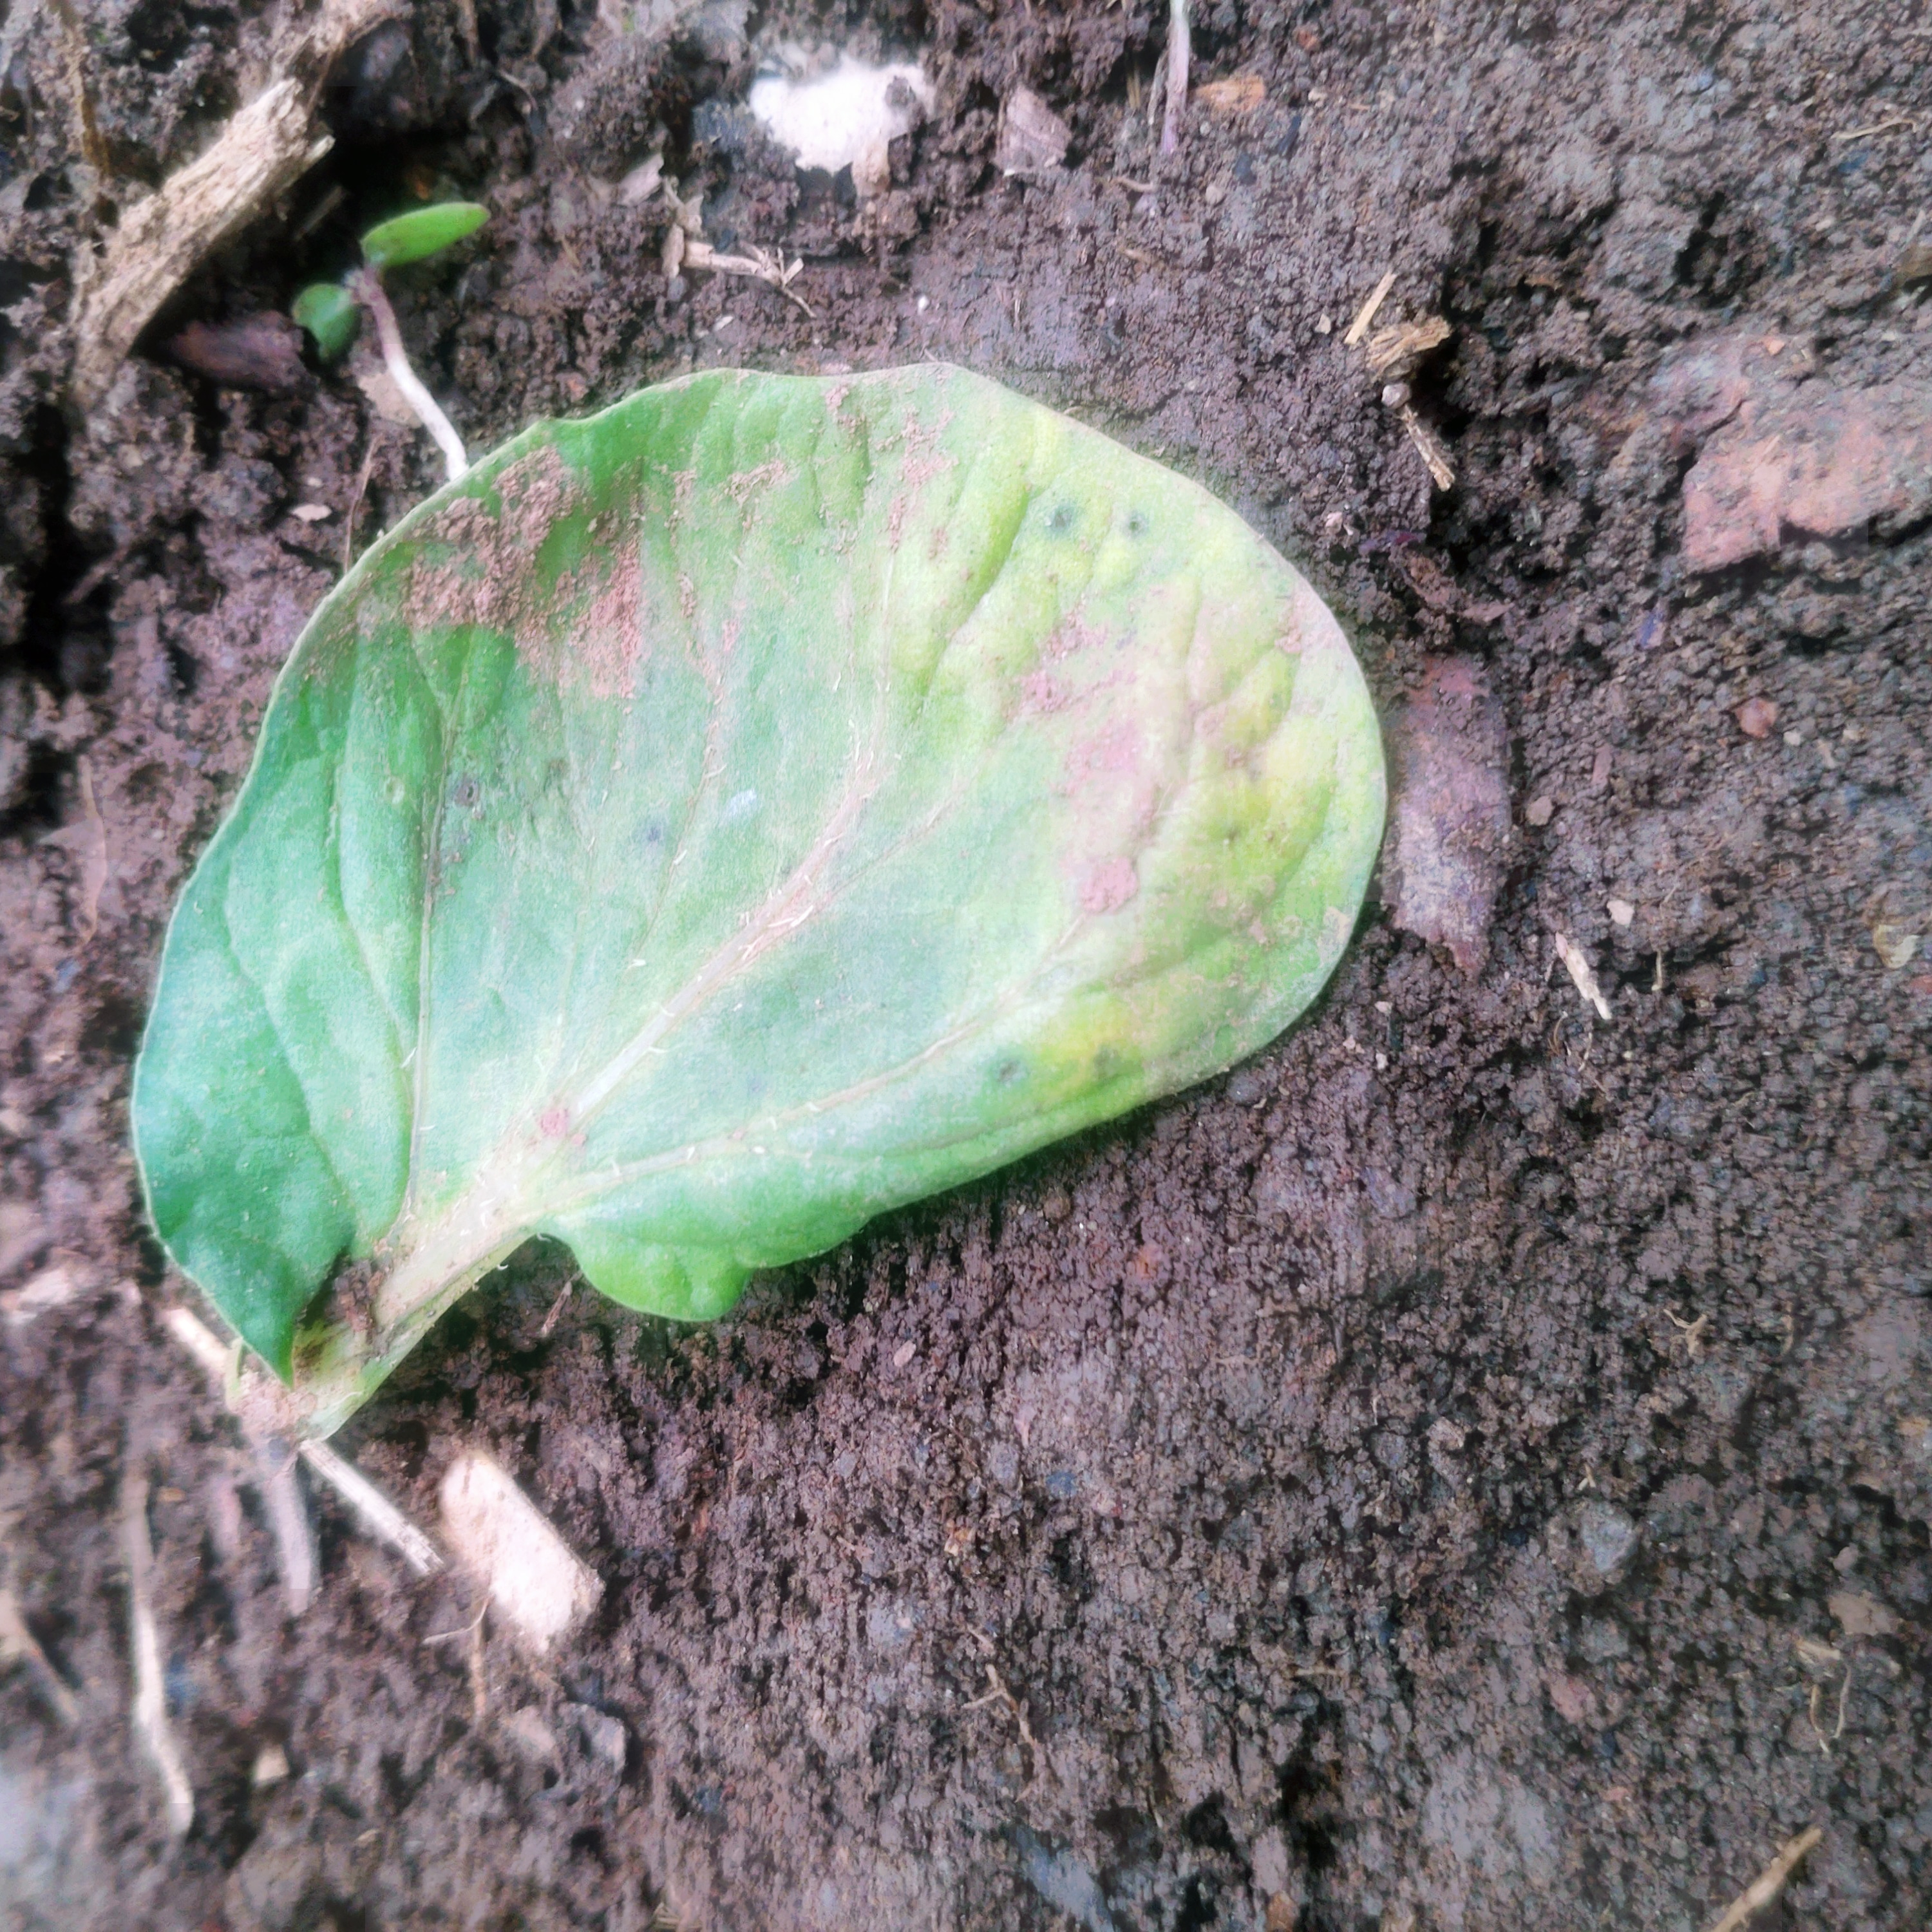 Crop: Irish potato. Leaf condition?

late blight
